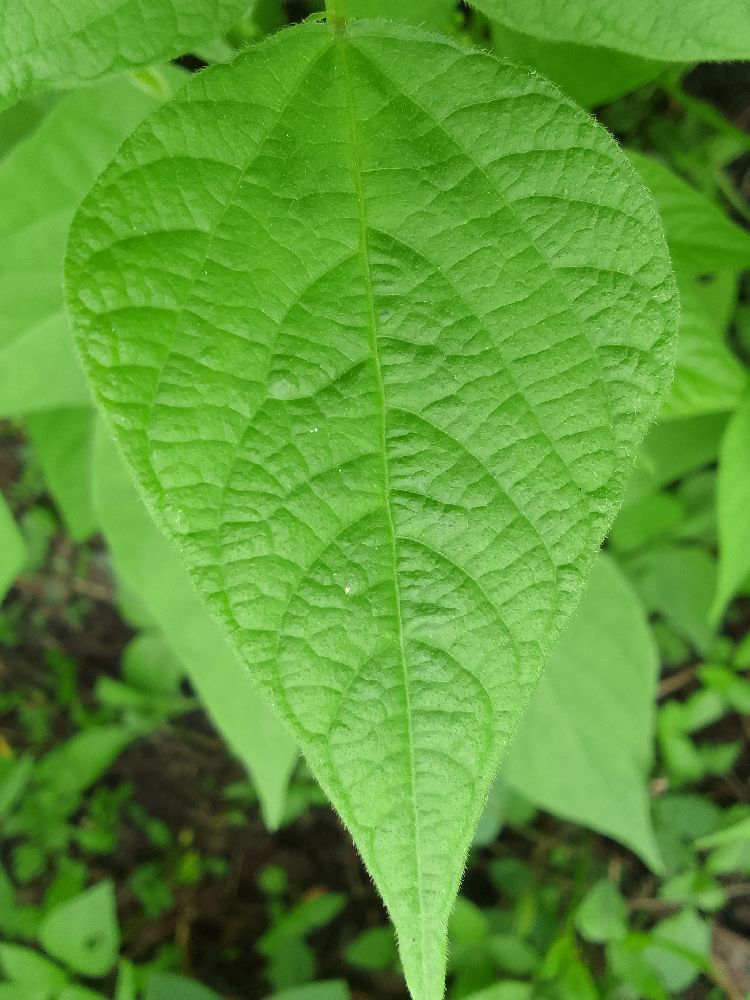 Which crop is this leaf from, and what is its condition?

common bean, healthy
